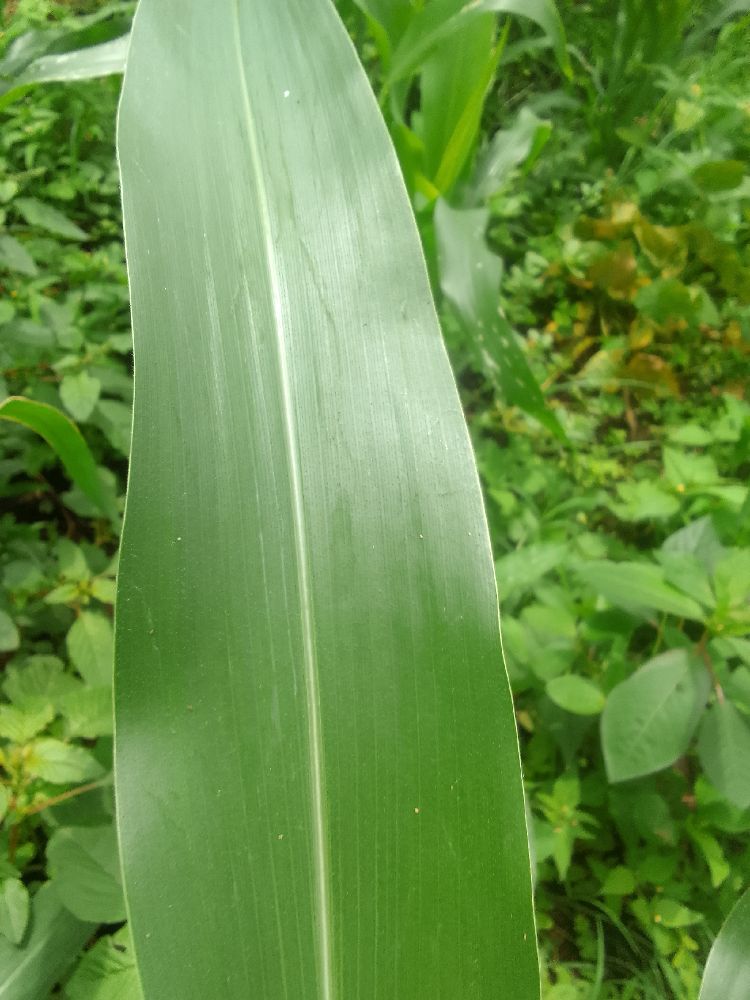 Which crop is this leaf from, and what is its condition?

maize, healthy
